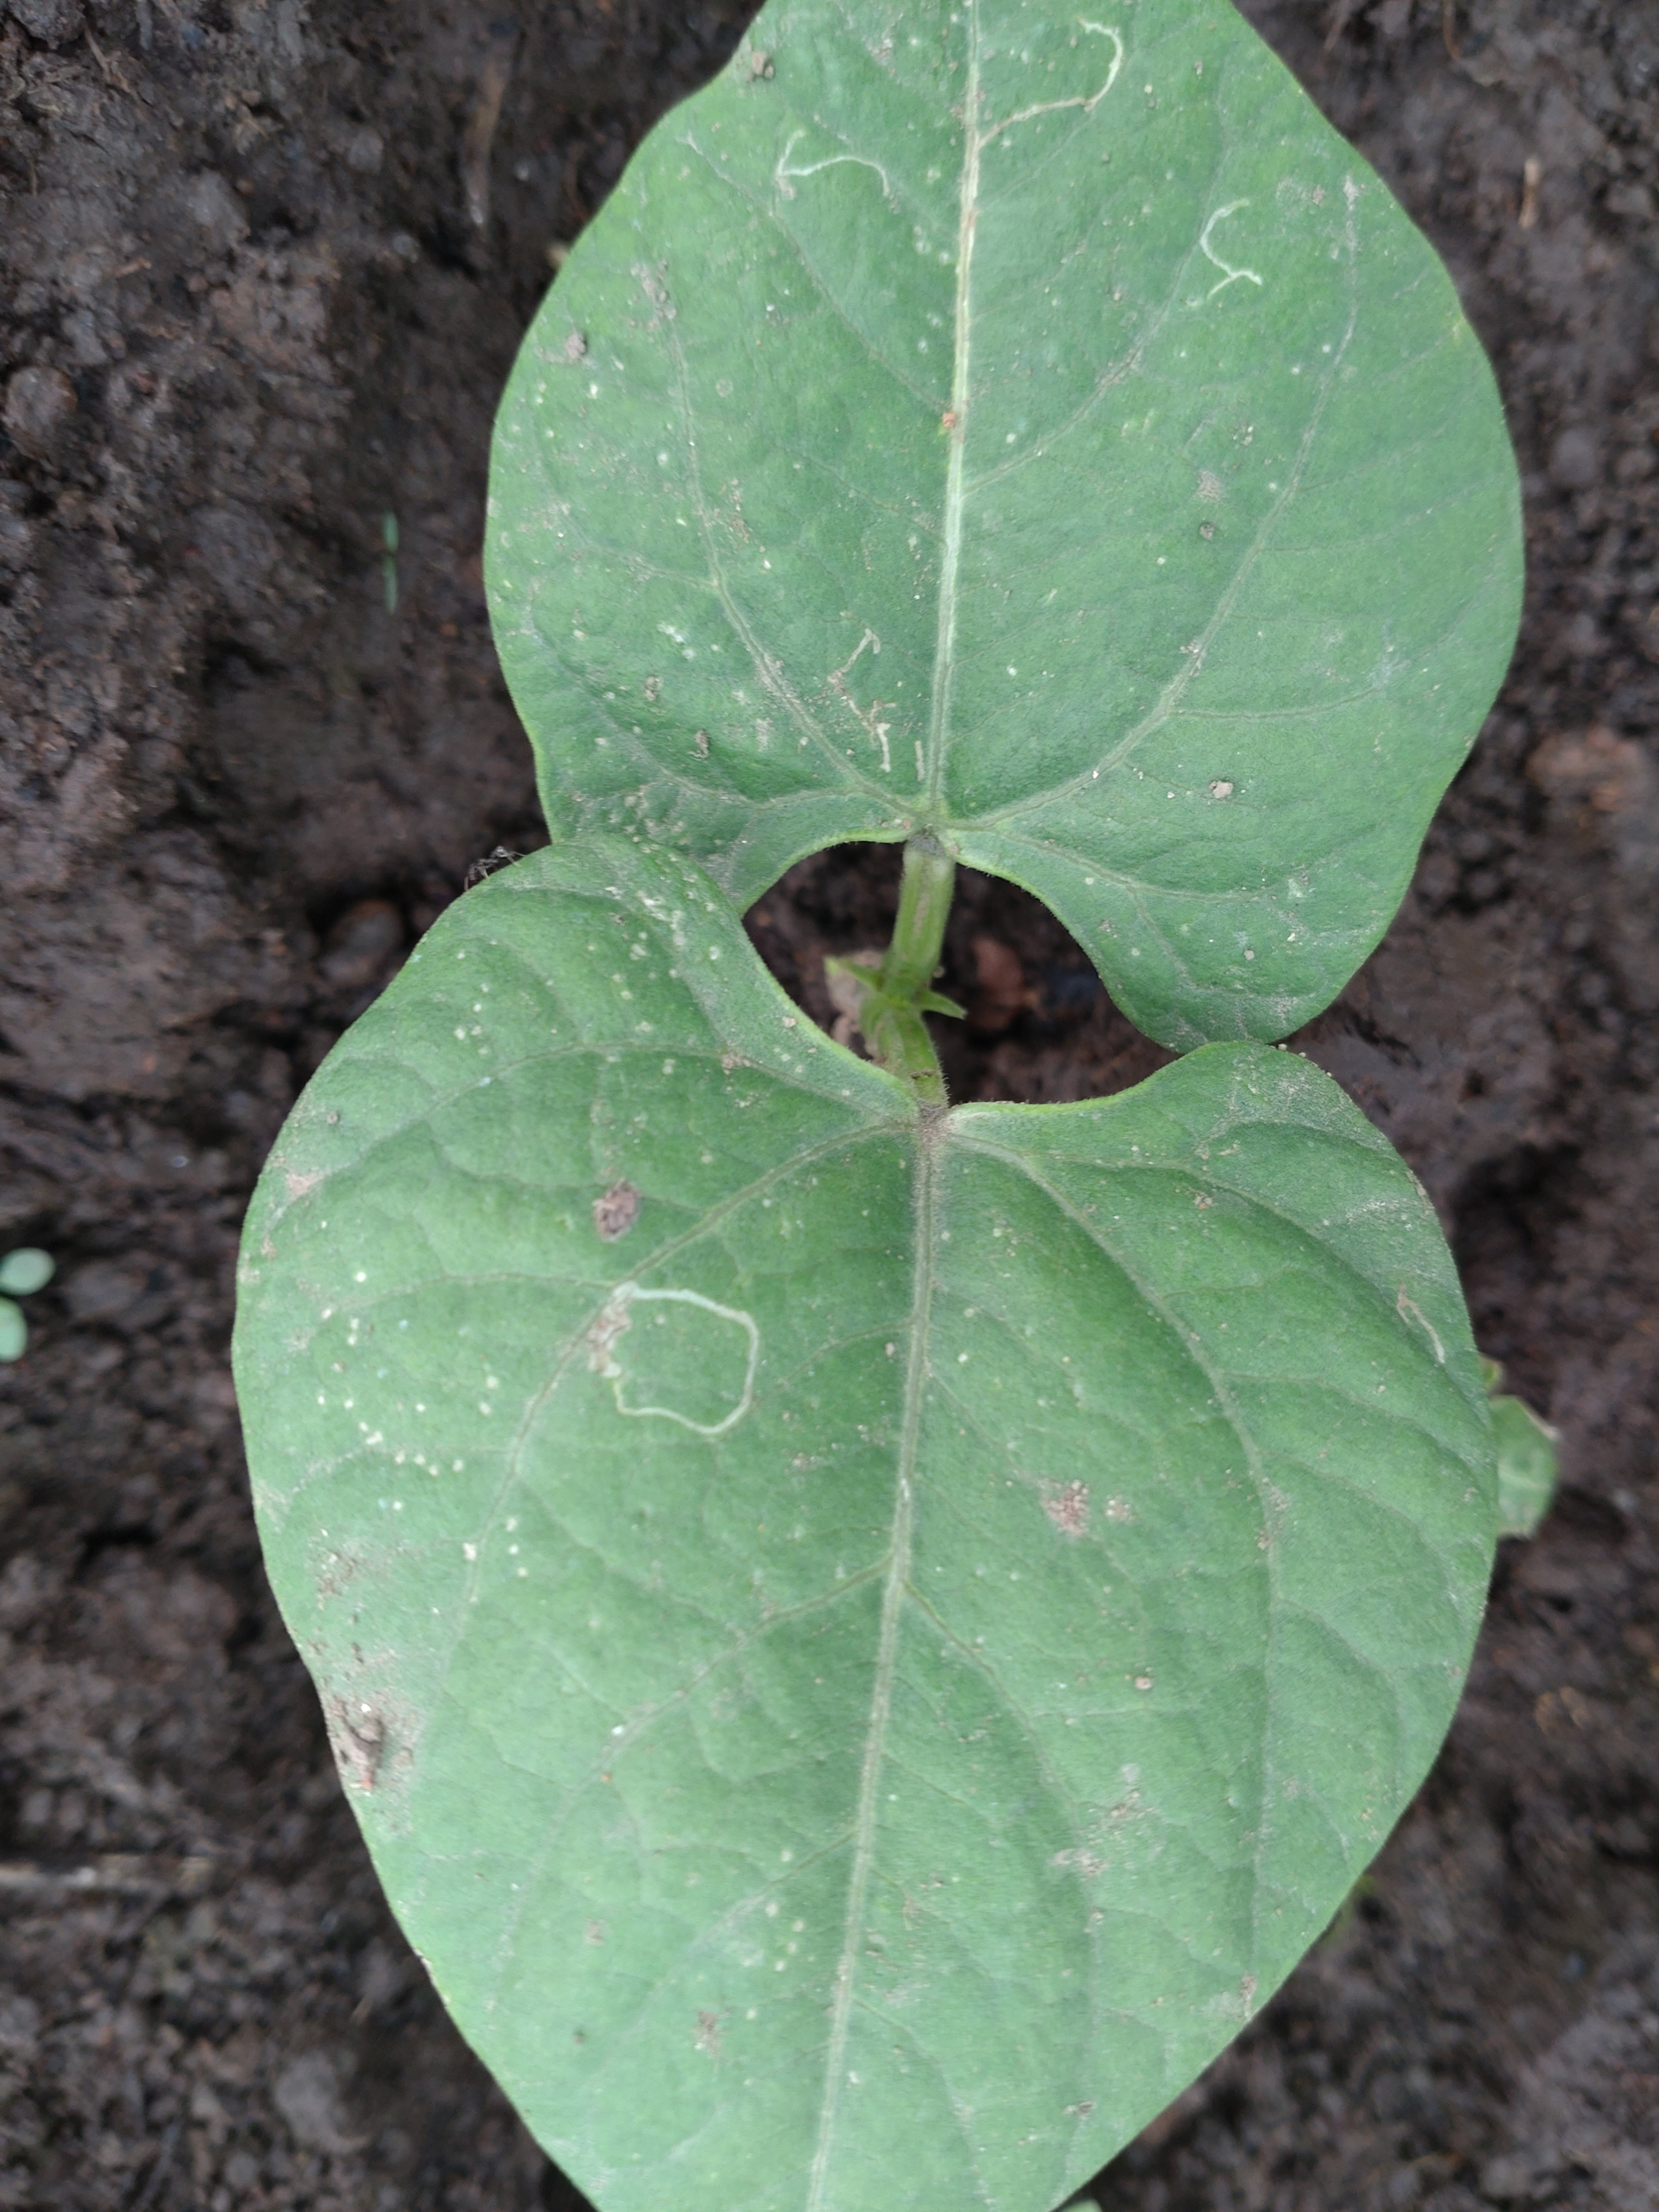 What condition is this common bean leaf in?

healthy
